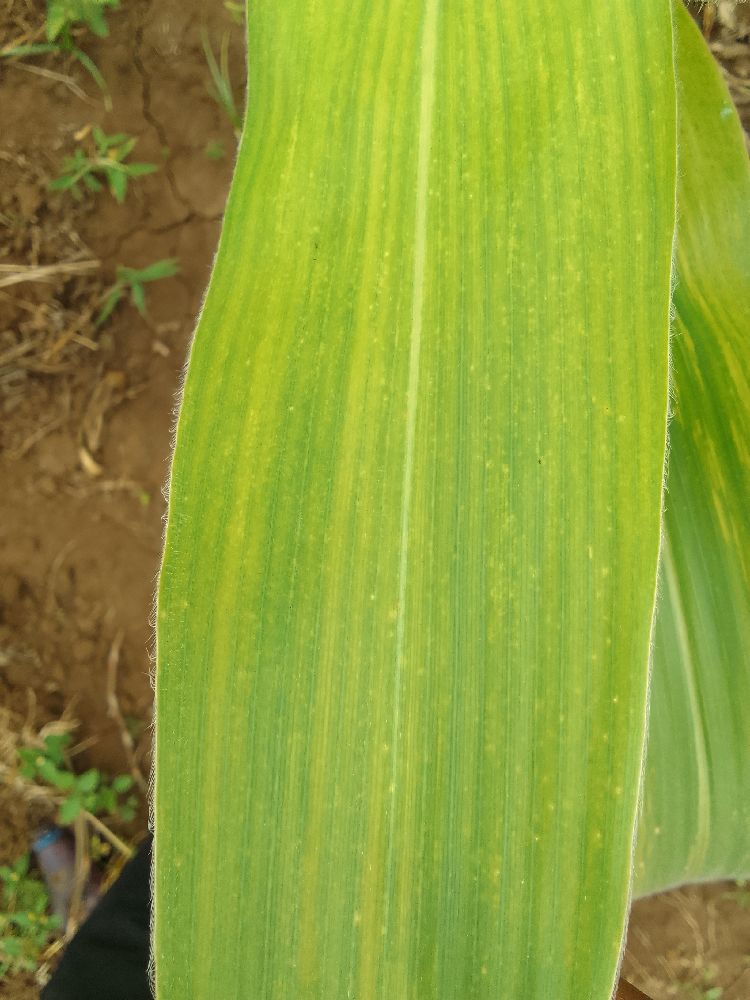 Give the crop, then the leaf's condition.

maize, maize lethal necrosis
